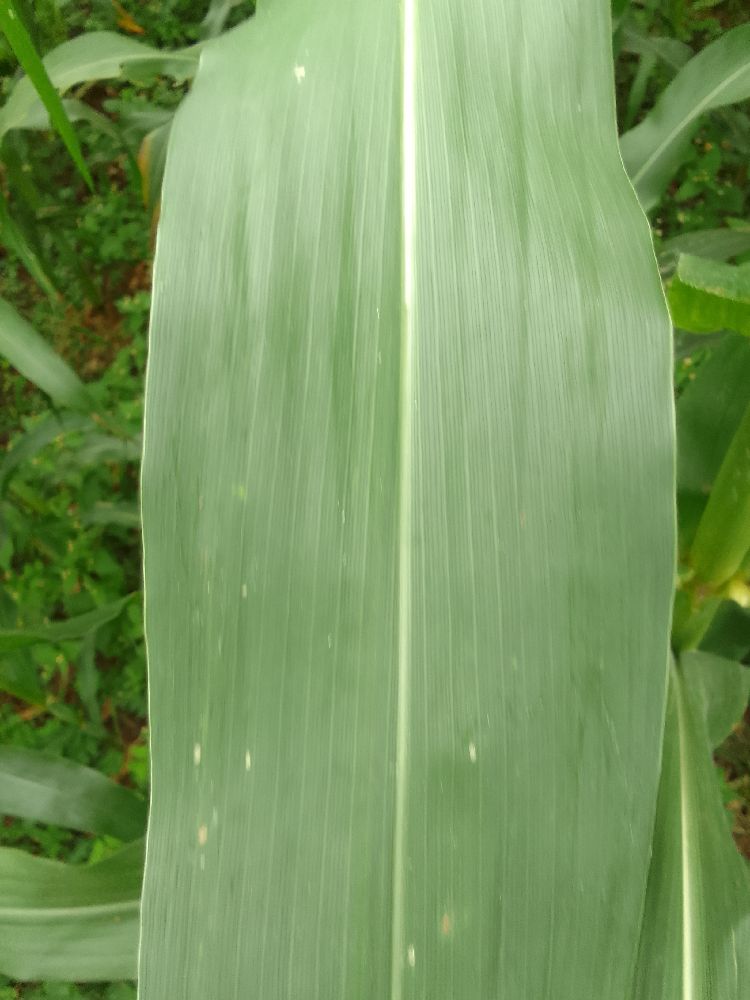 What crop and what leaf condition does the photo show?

maize, healthy
